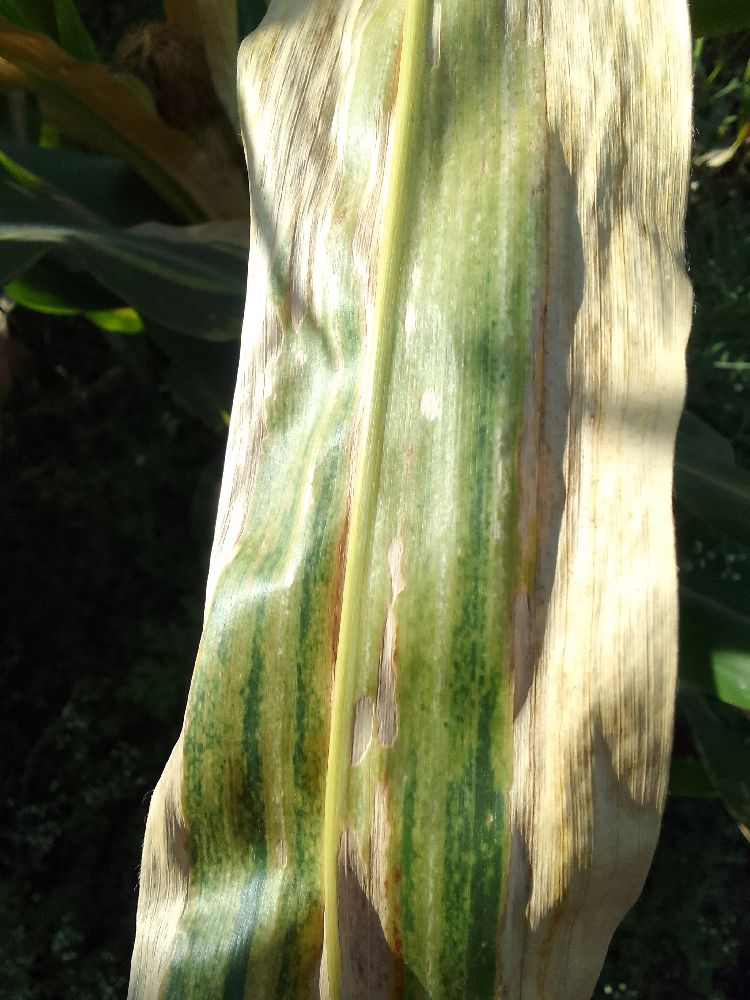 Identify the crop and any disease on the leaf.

maize, maize lethal necrosis
